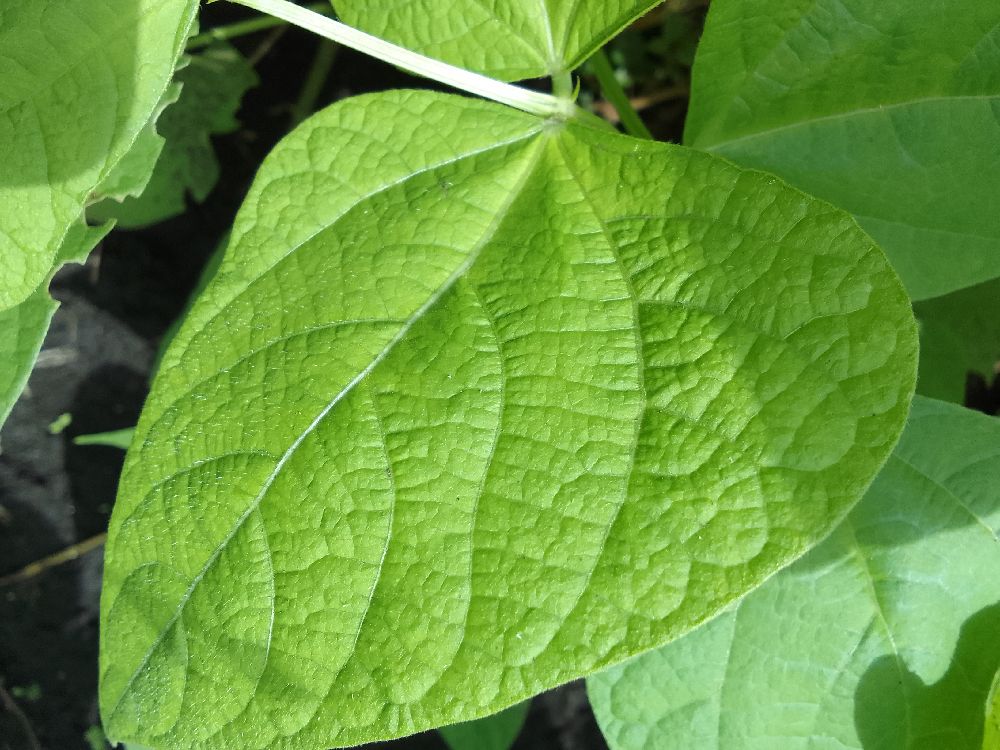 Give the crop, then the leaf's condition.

common bean, healthy
